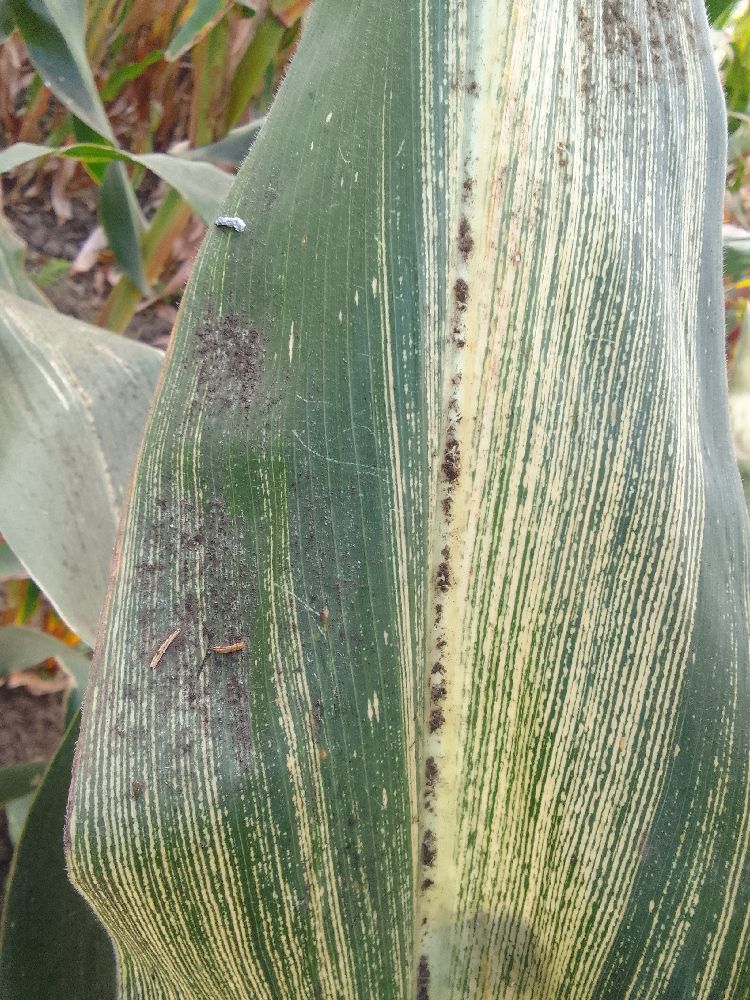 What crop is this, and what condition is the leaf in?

maize, maize streak virus
